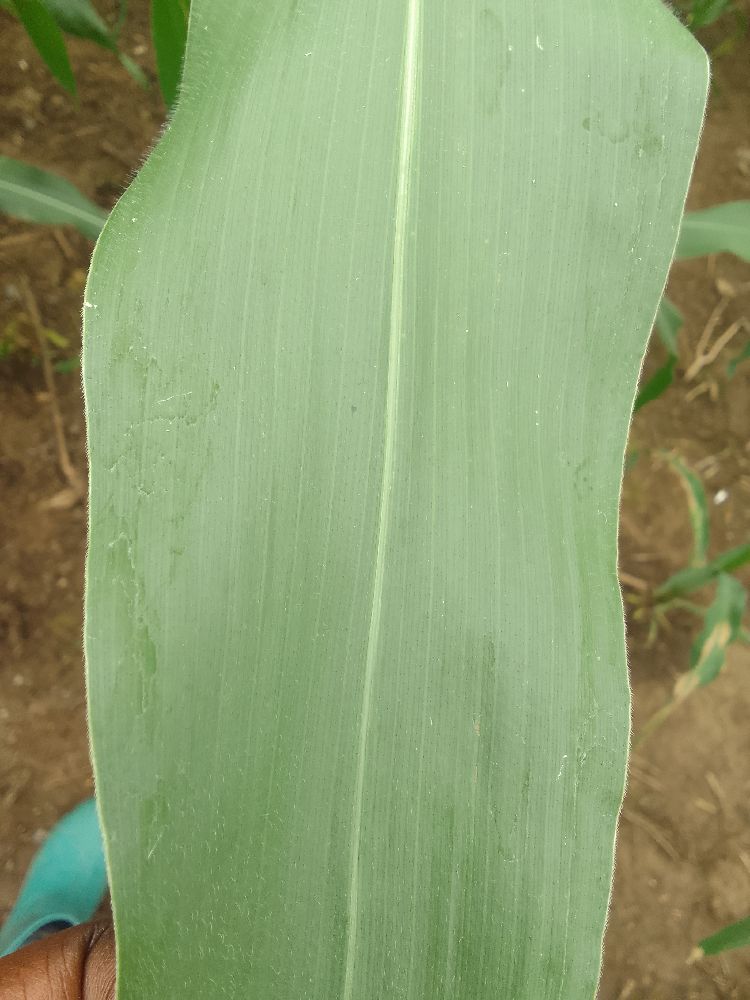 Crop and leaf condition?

maize, healthy
